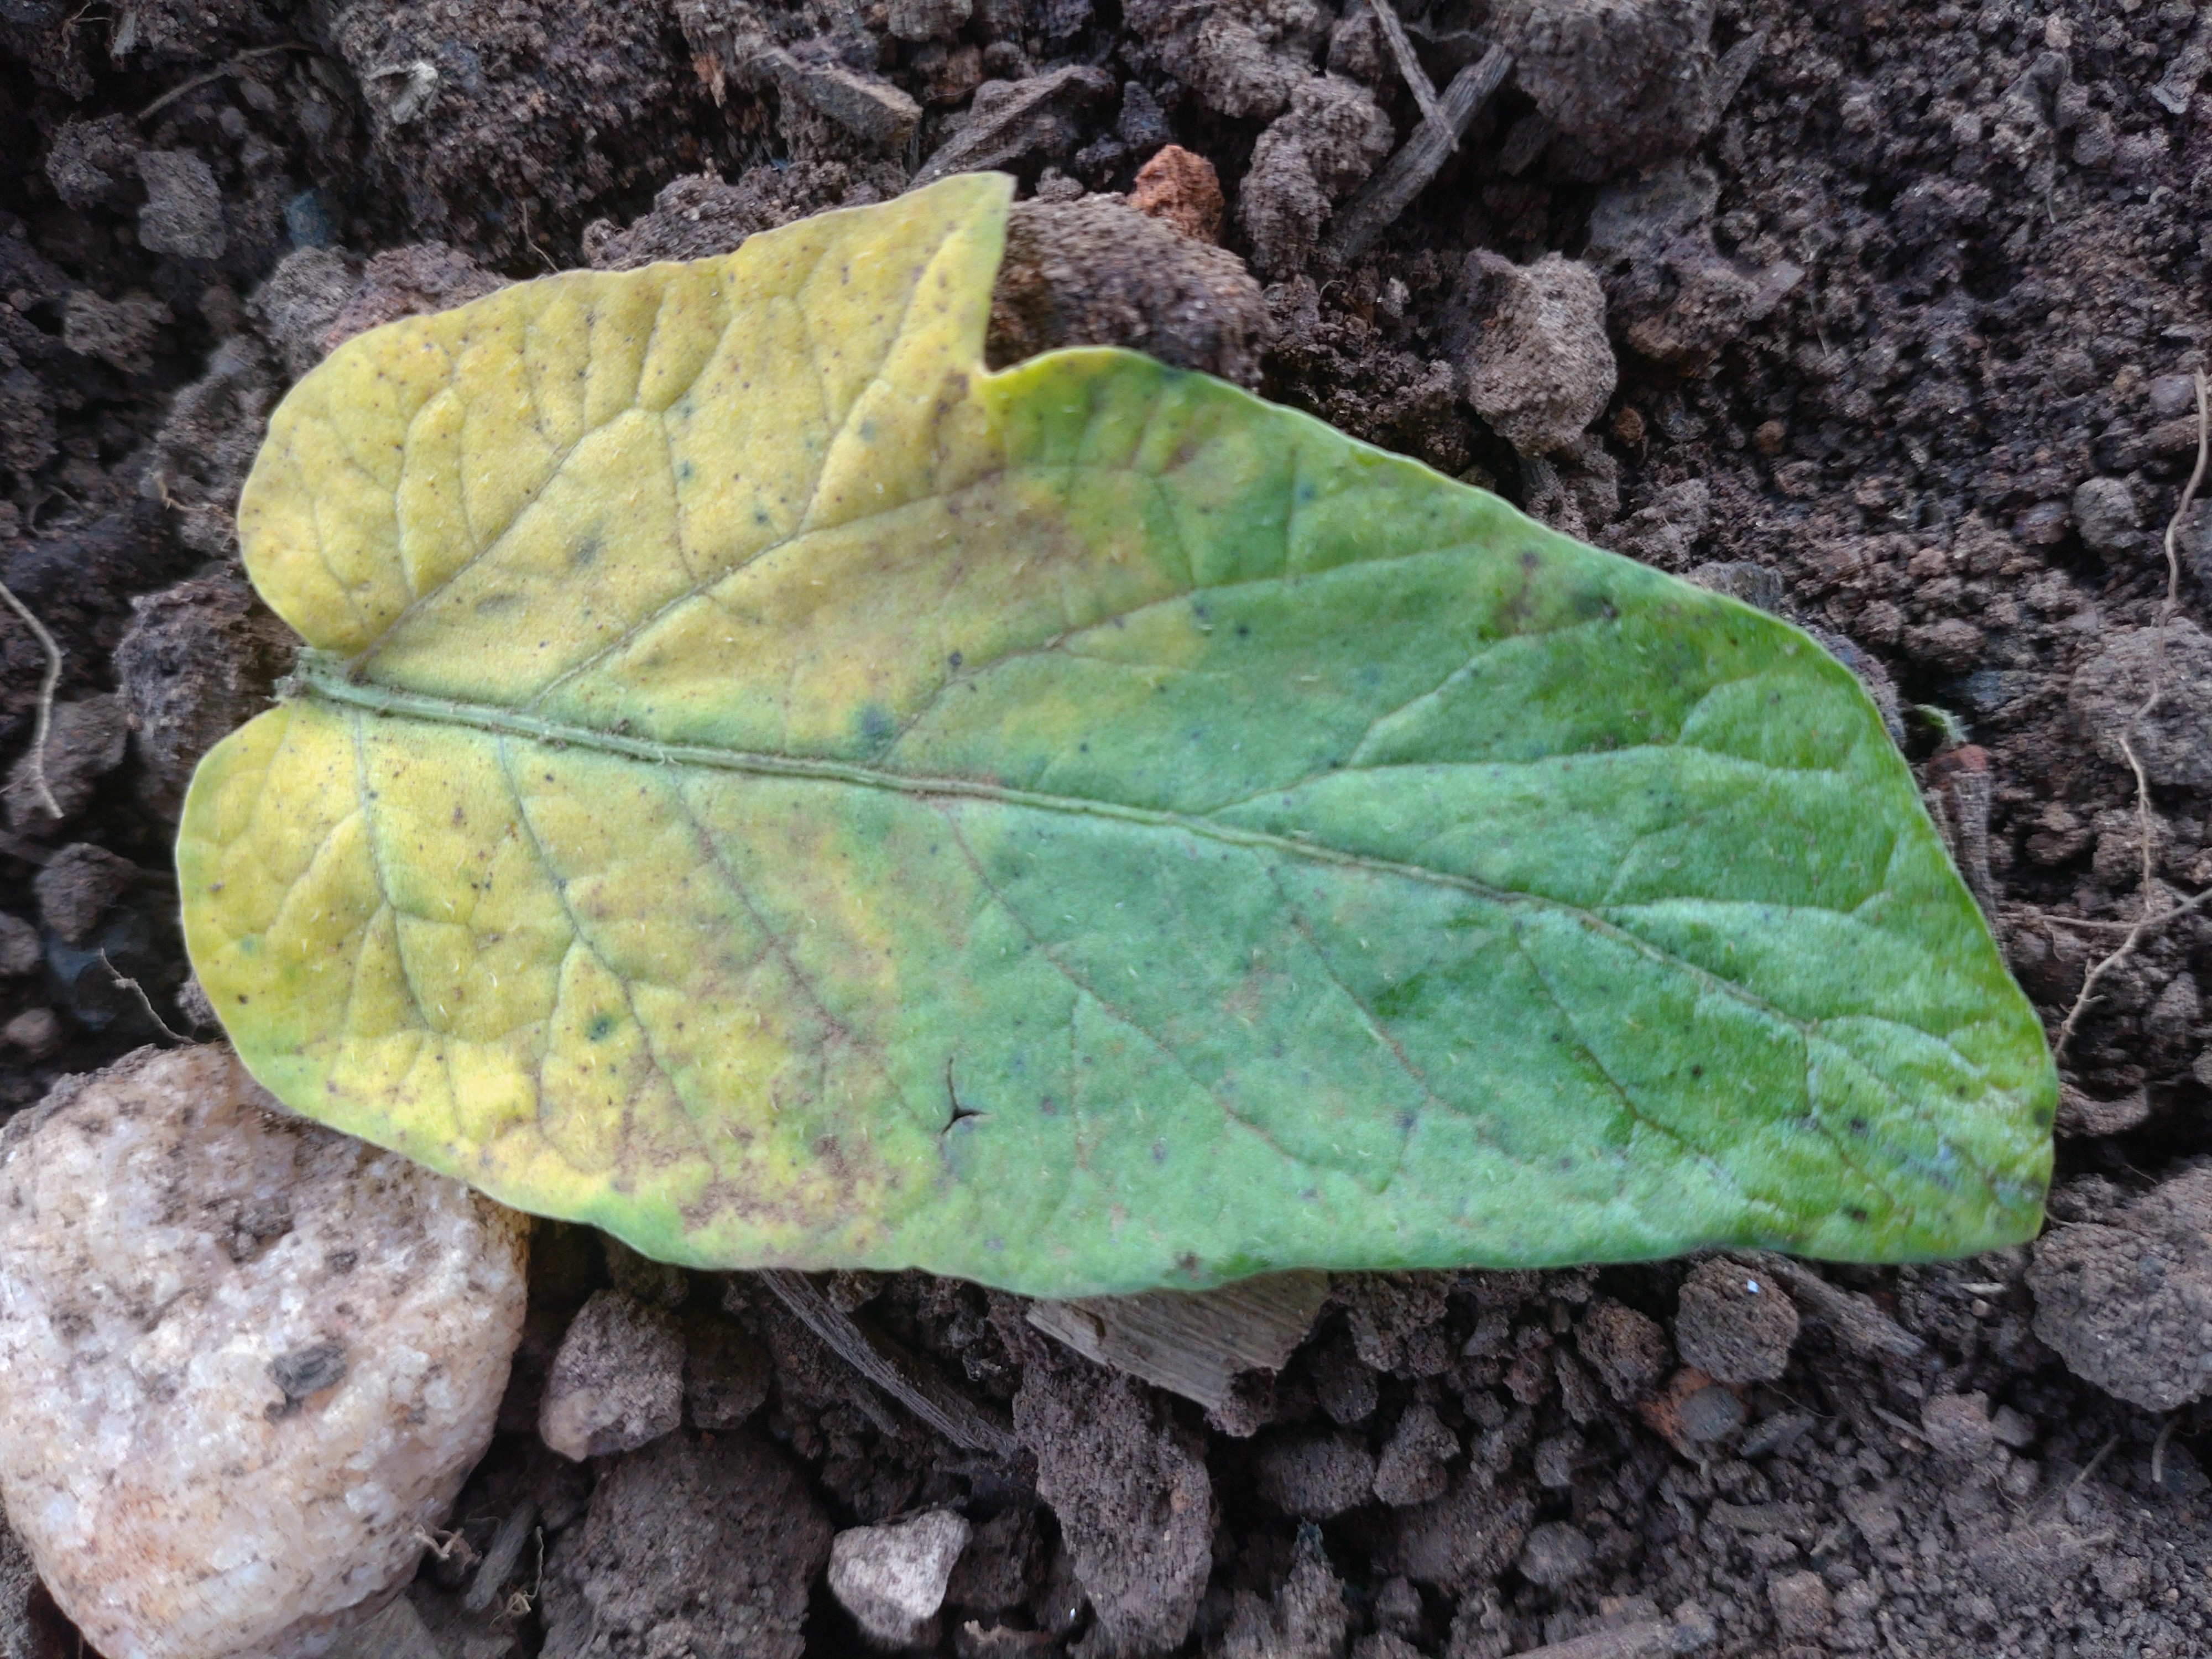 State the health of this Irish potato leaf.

late blight
